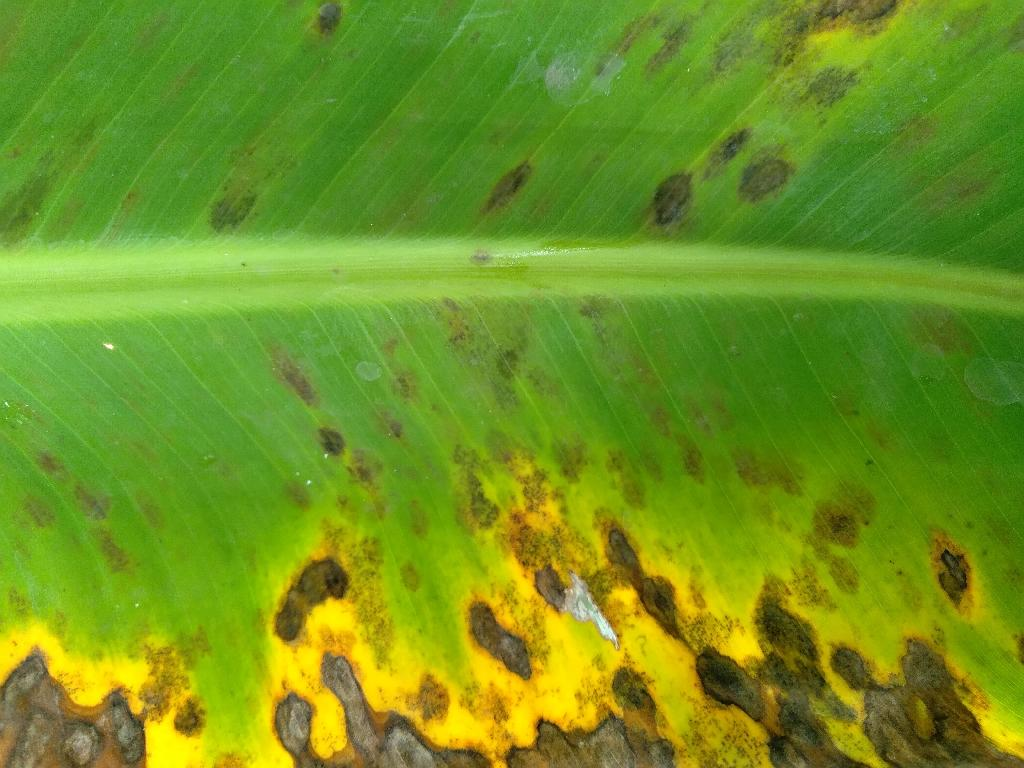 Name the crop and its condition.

banana, black sigatoka
